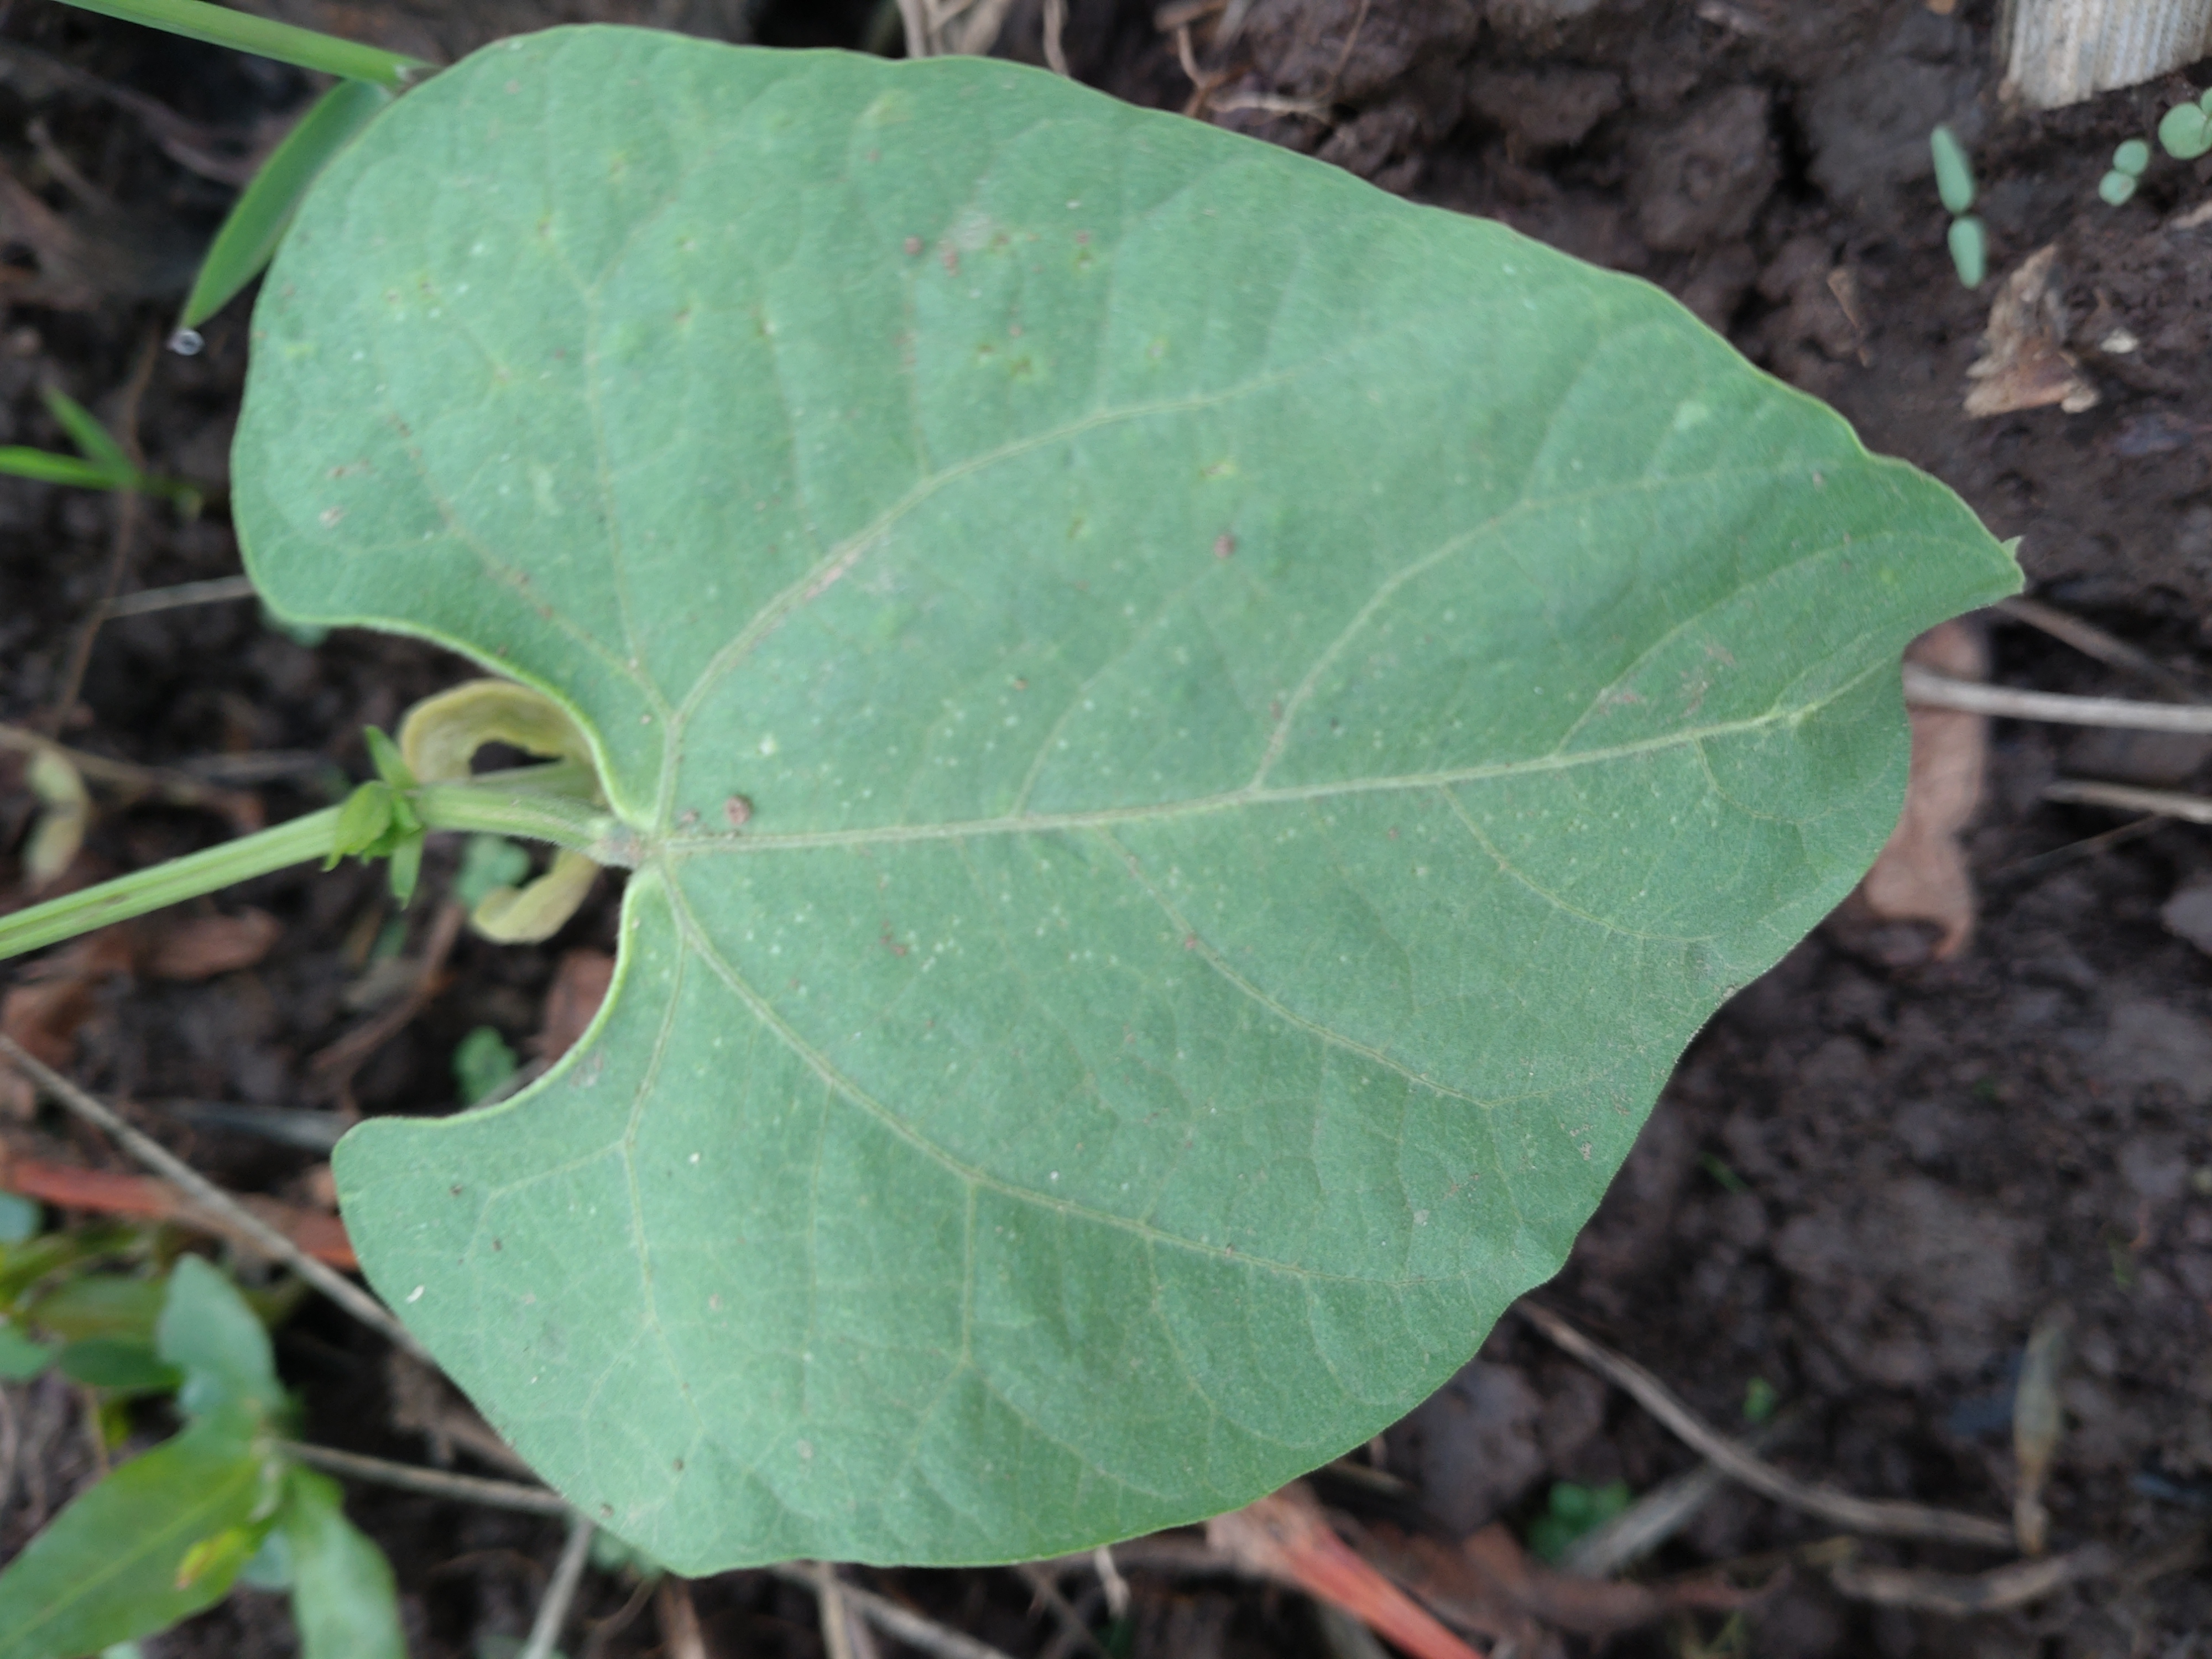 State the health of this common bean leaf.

healthy
